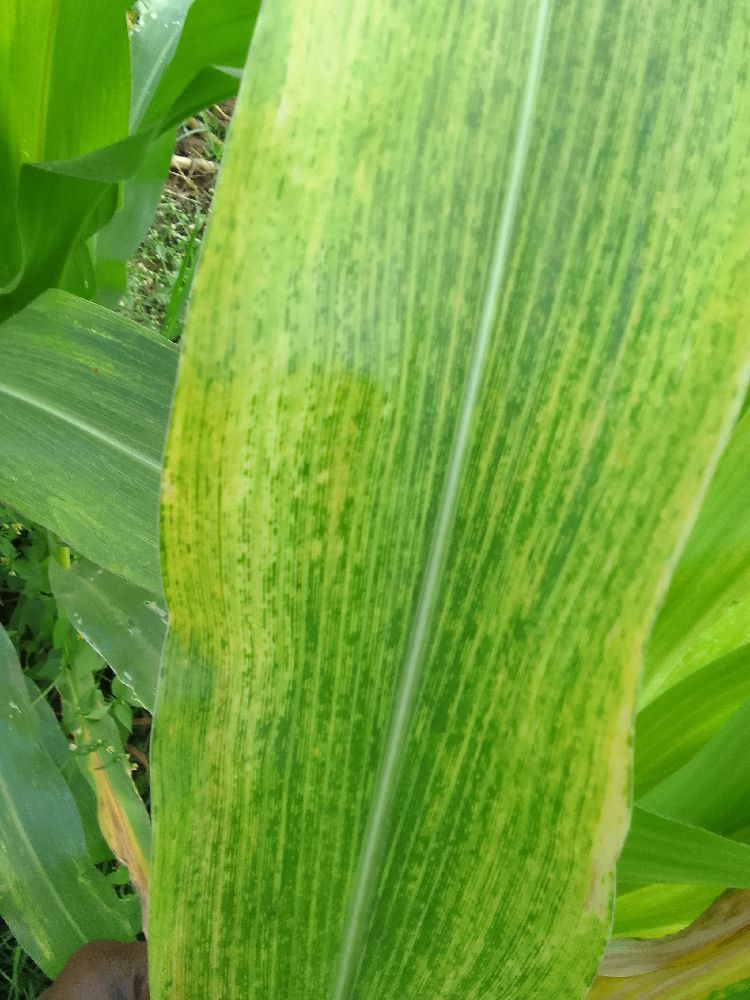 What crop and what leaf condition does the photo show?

maize, maize lethal necrosis
